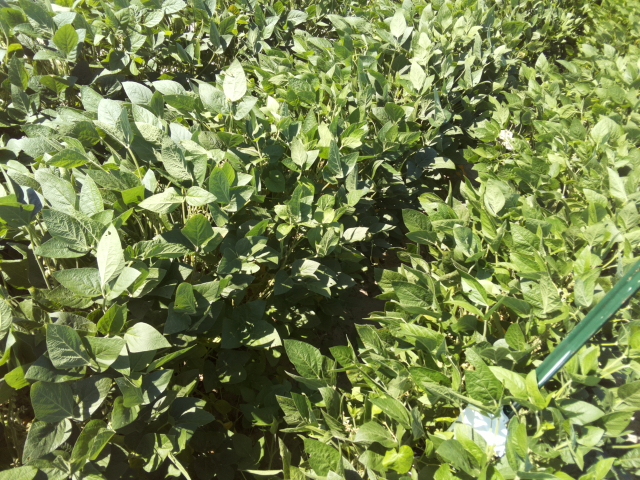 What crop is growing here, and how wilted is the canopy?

soybean, leaflets folding inward at secondary pulvinus with no turgor loss in leaflets or petioles
